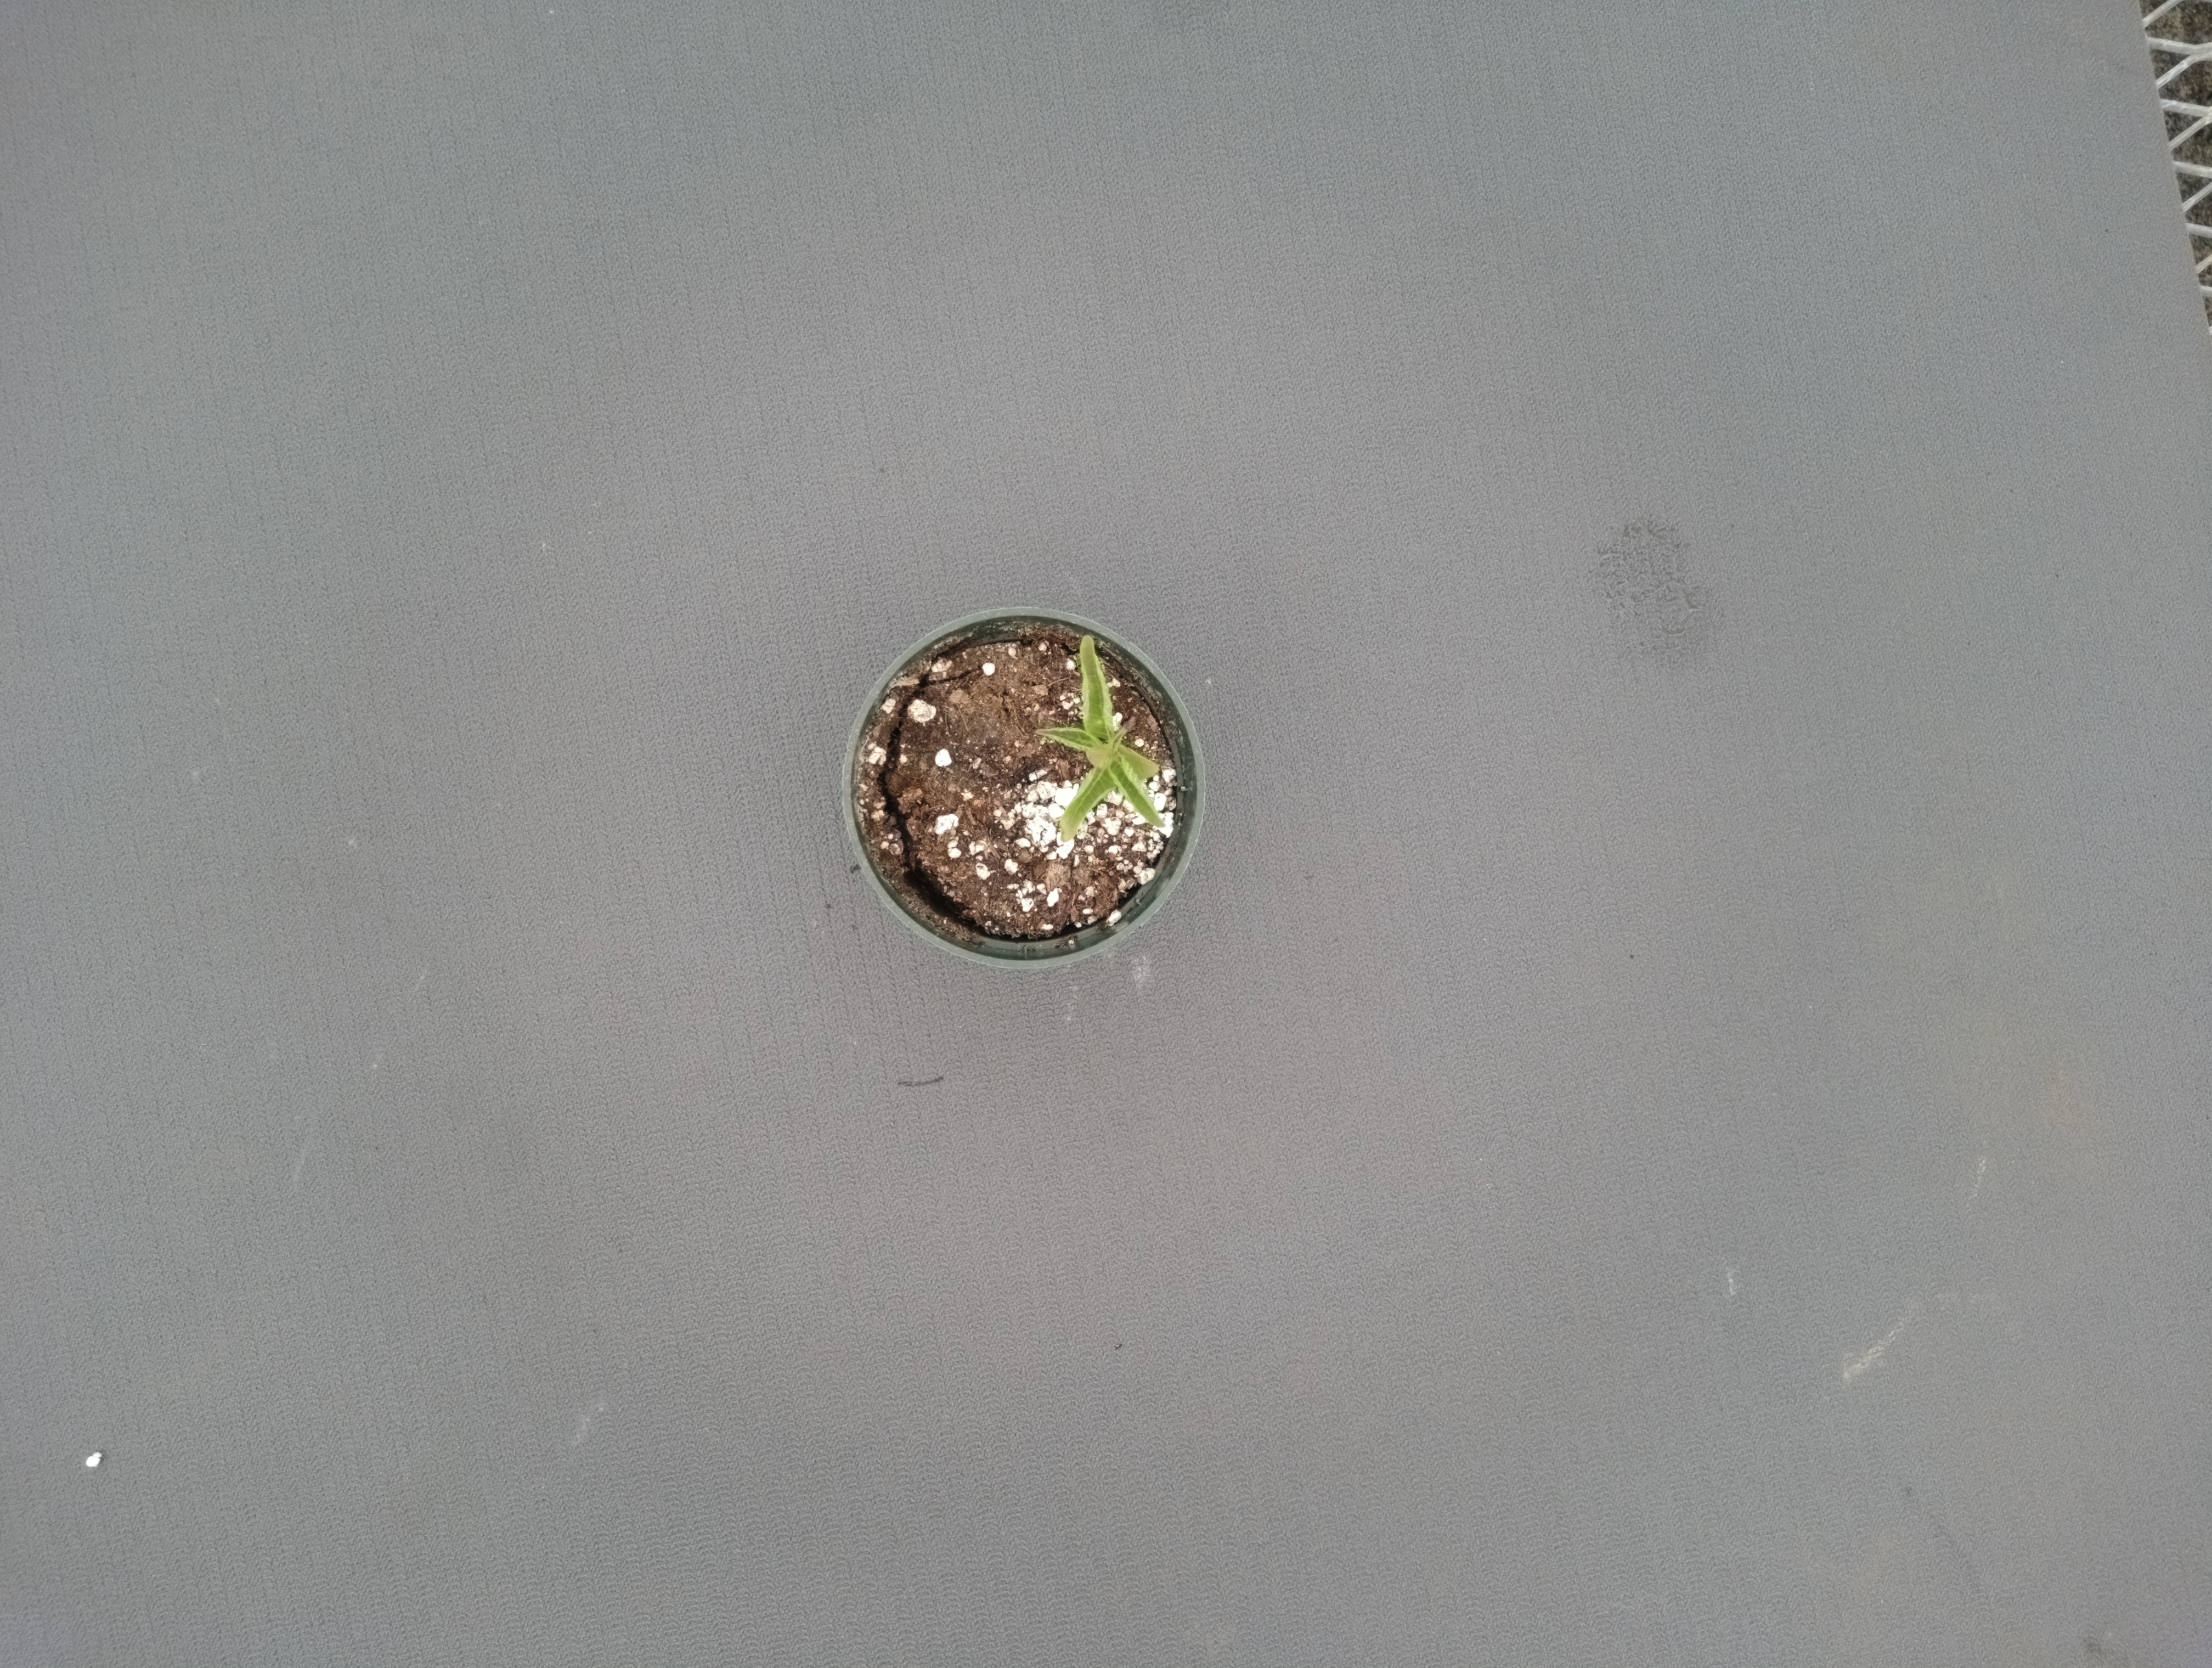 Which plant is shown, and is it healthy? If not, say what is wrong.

waterhemp, foliar distortion
